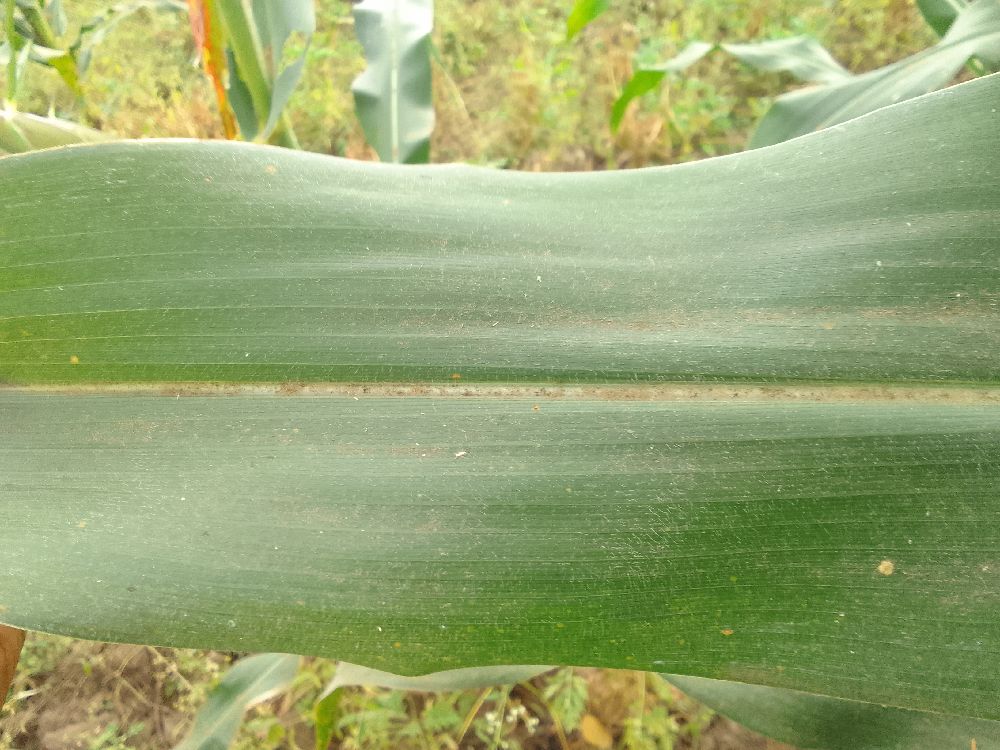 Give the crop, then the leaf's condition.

maize, healthy
